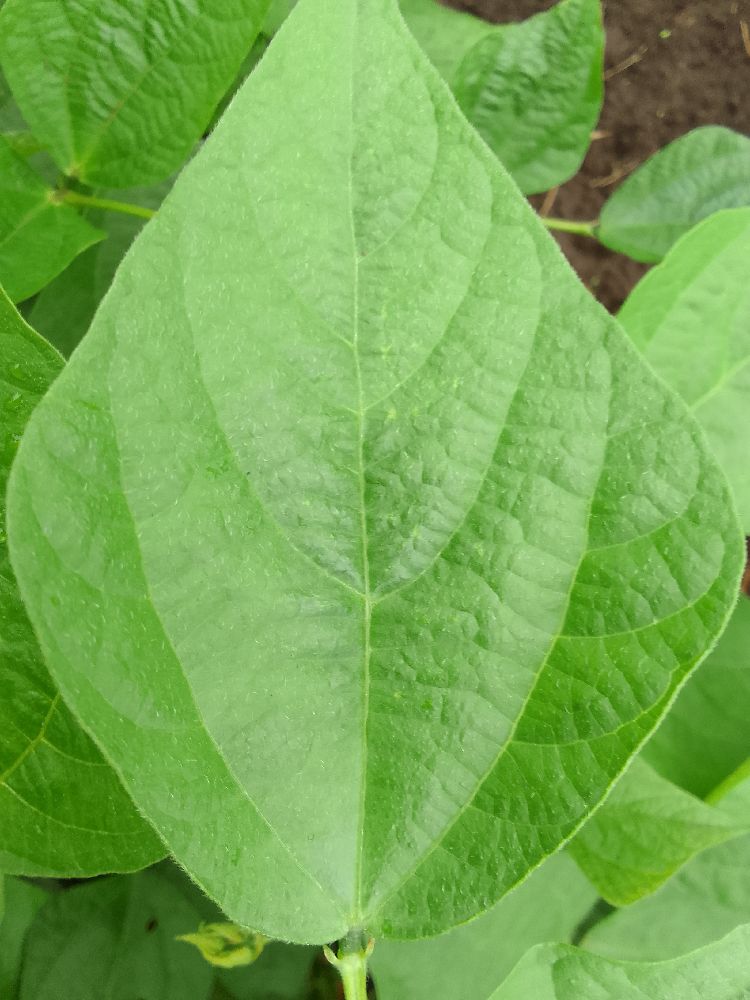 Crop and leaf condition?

common bean, healthy
